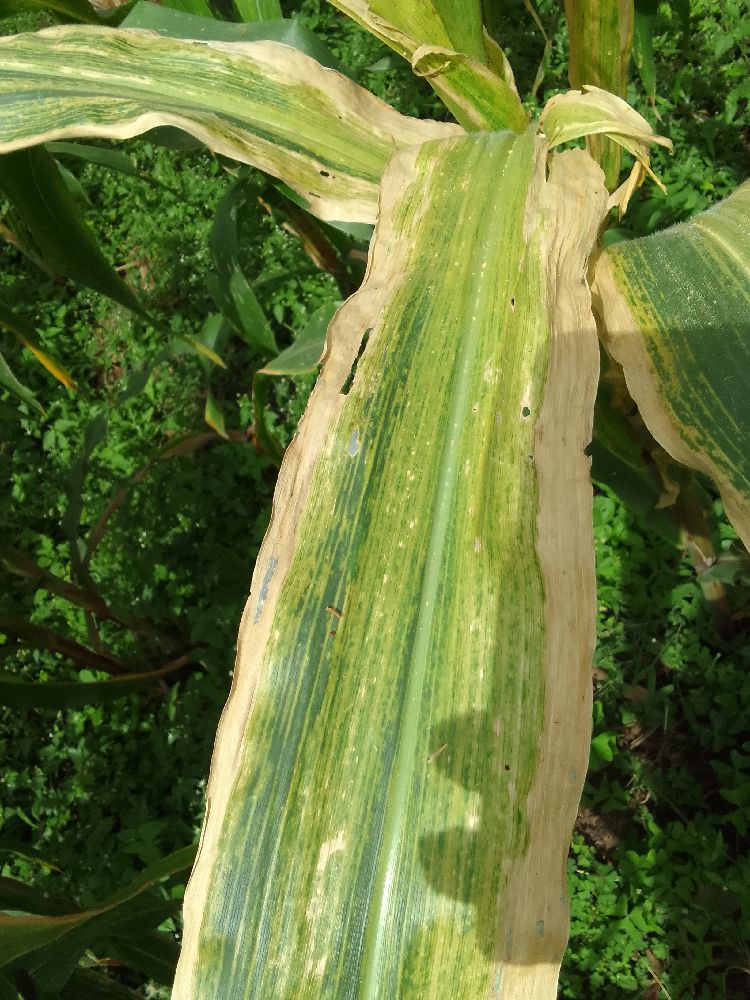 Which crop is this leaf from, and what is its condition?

maize, maize lethal necrosis
